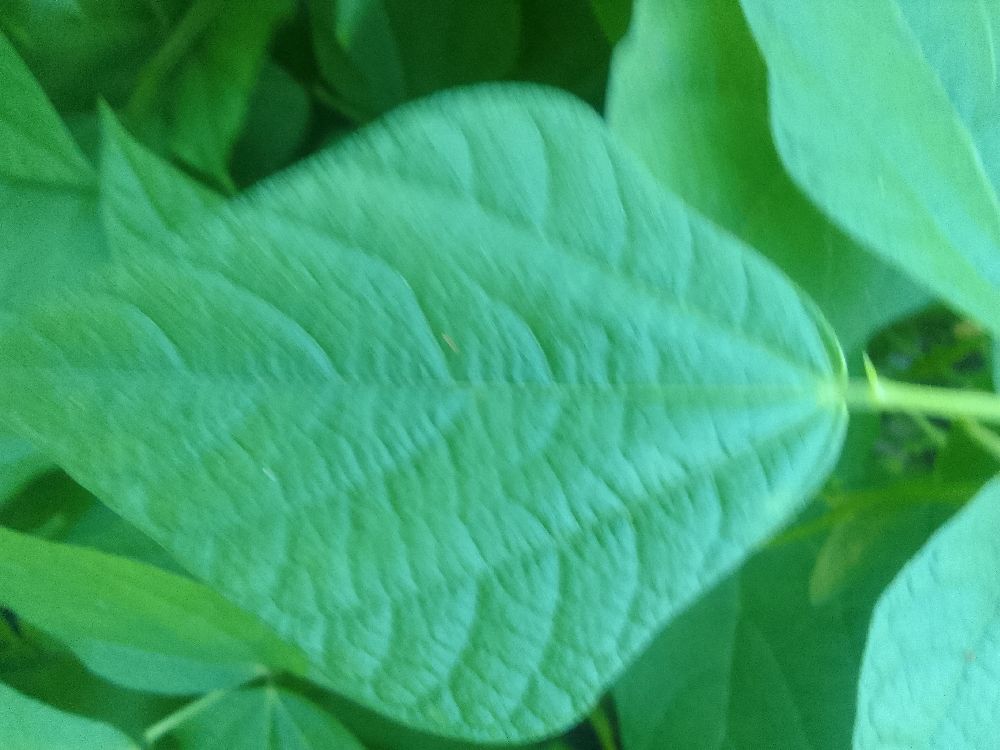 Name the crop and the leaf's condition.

common bean, healthy
